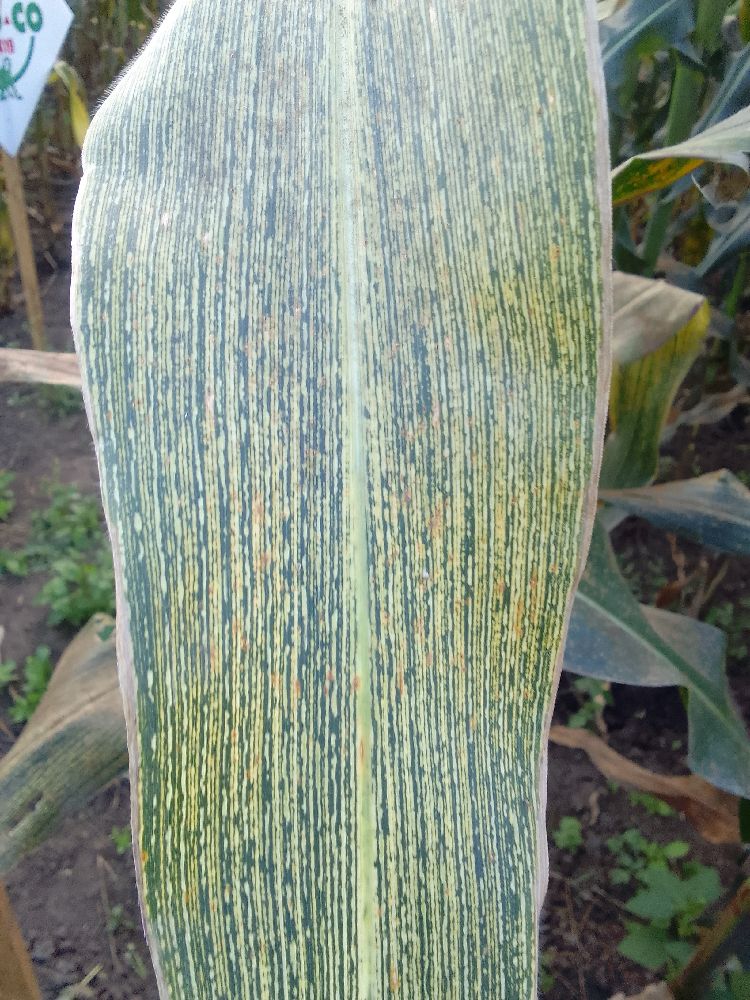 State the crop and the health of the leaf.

maize, maize streak virus
